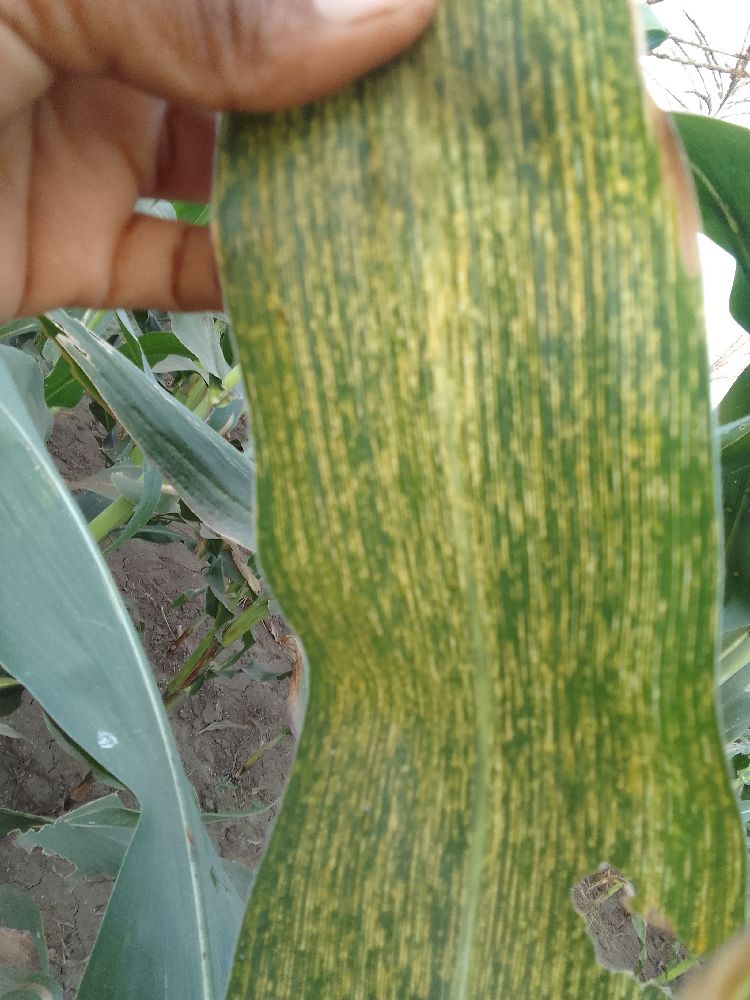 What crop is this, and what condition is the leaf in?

maize, maize streak virus
